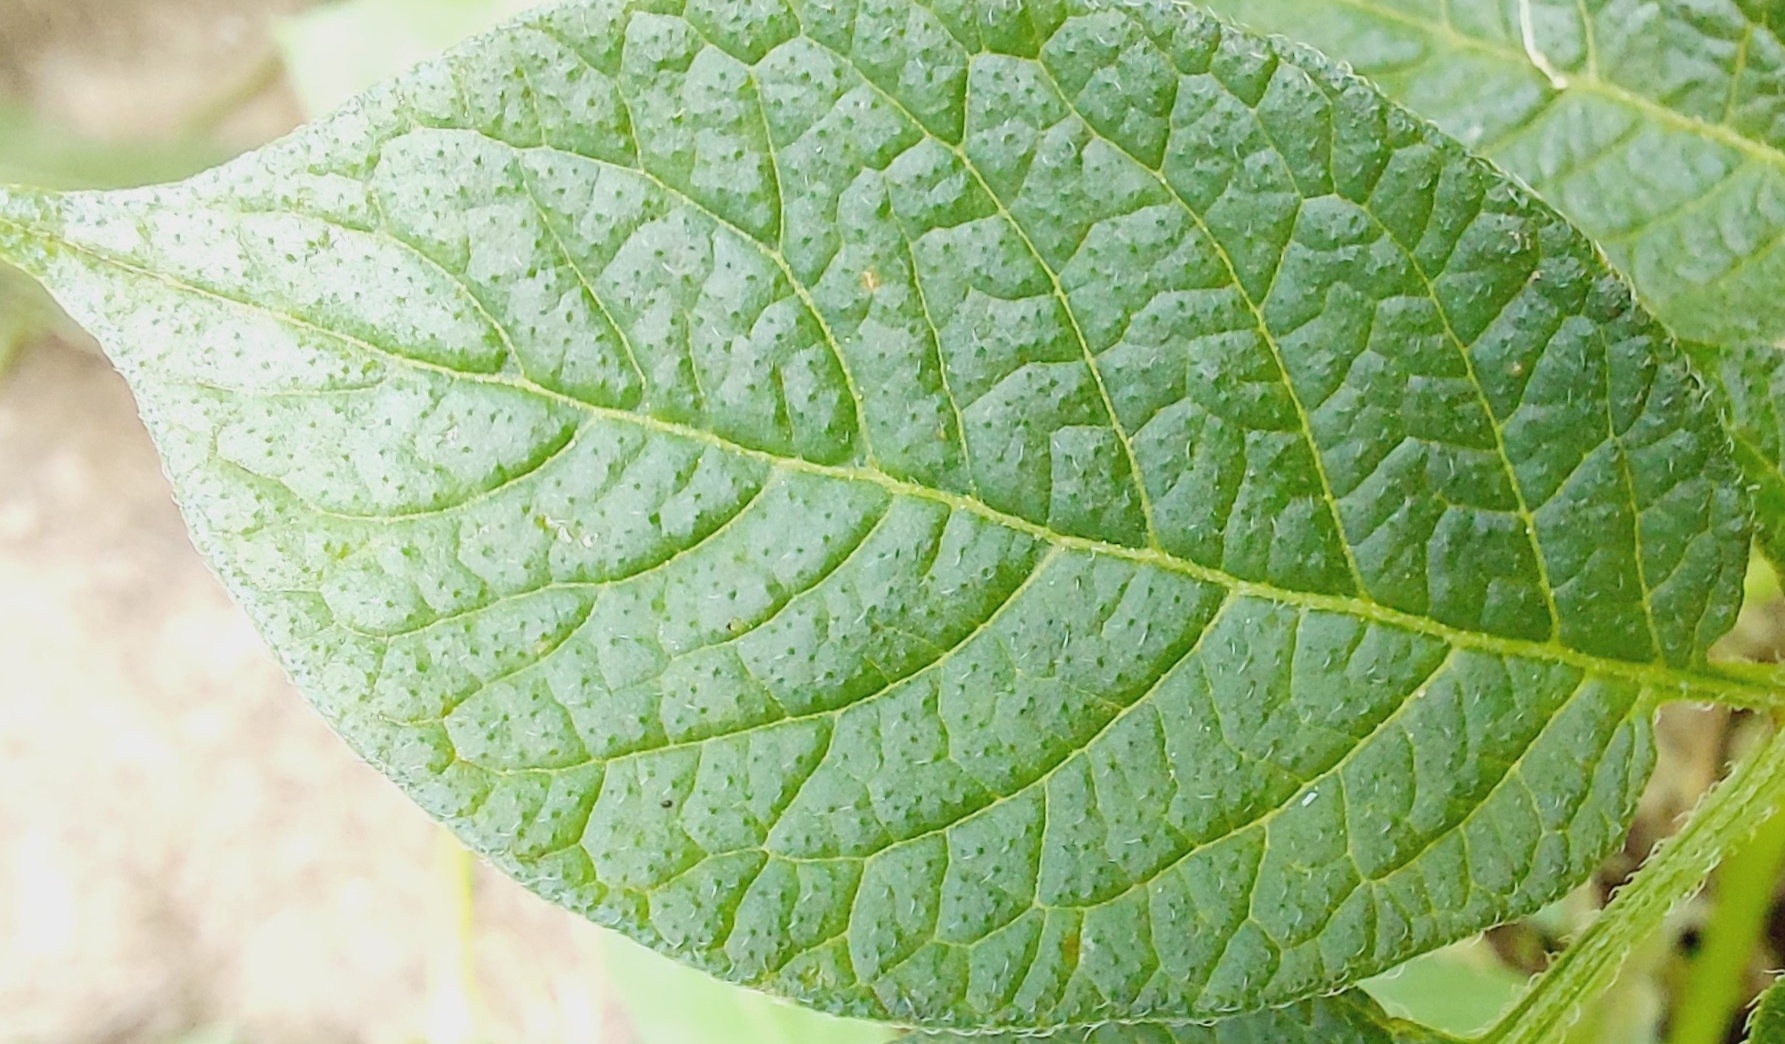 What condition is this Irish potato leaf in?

healthy
